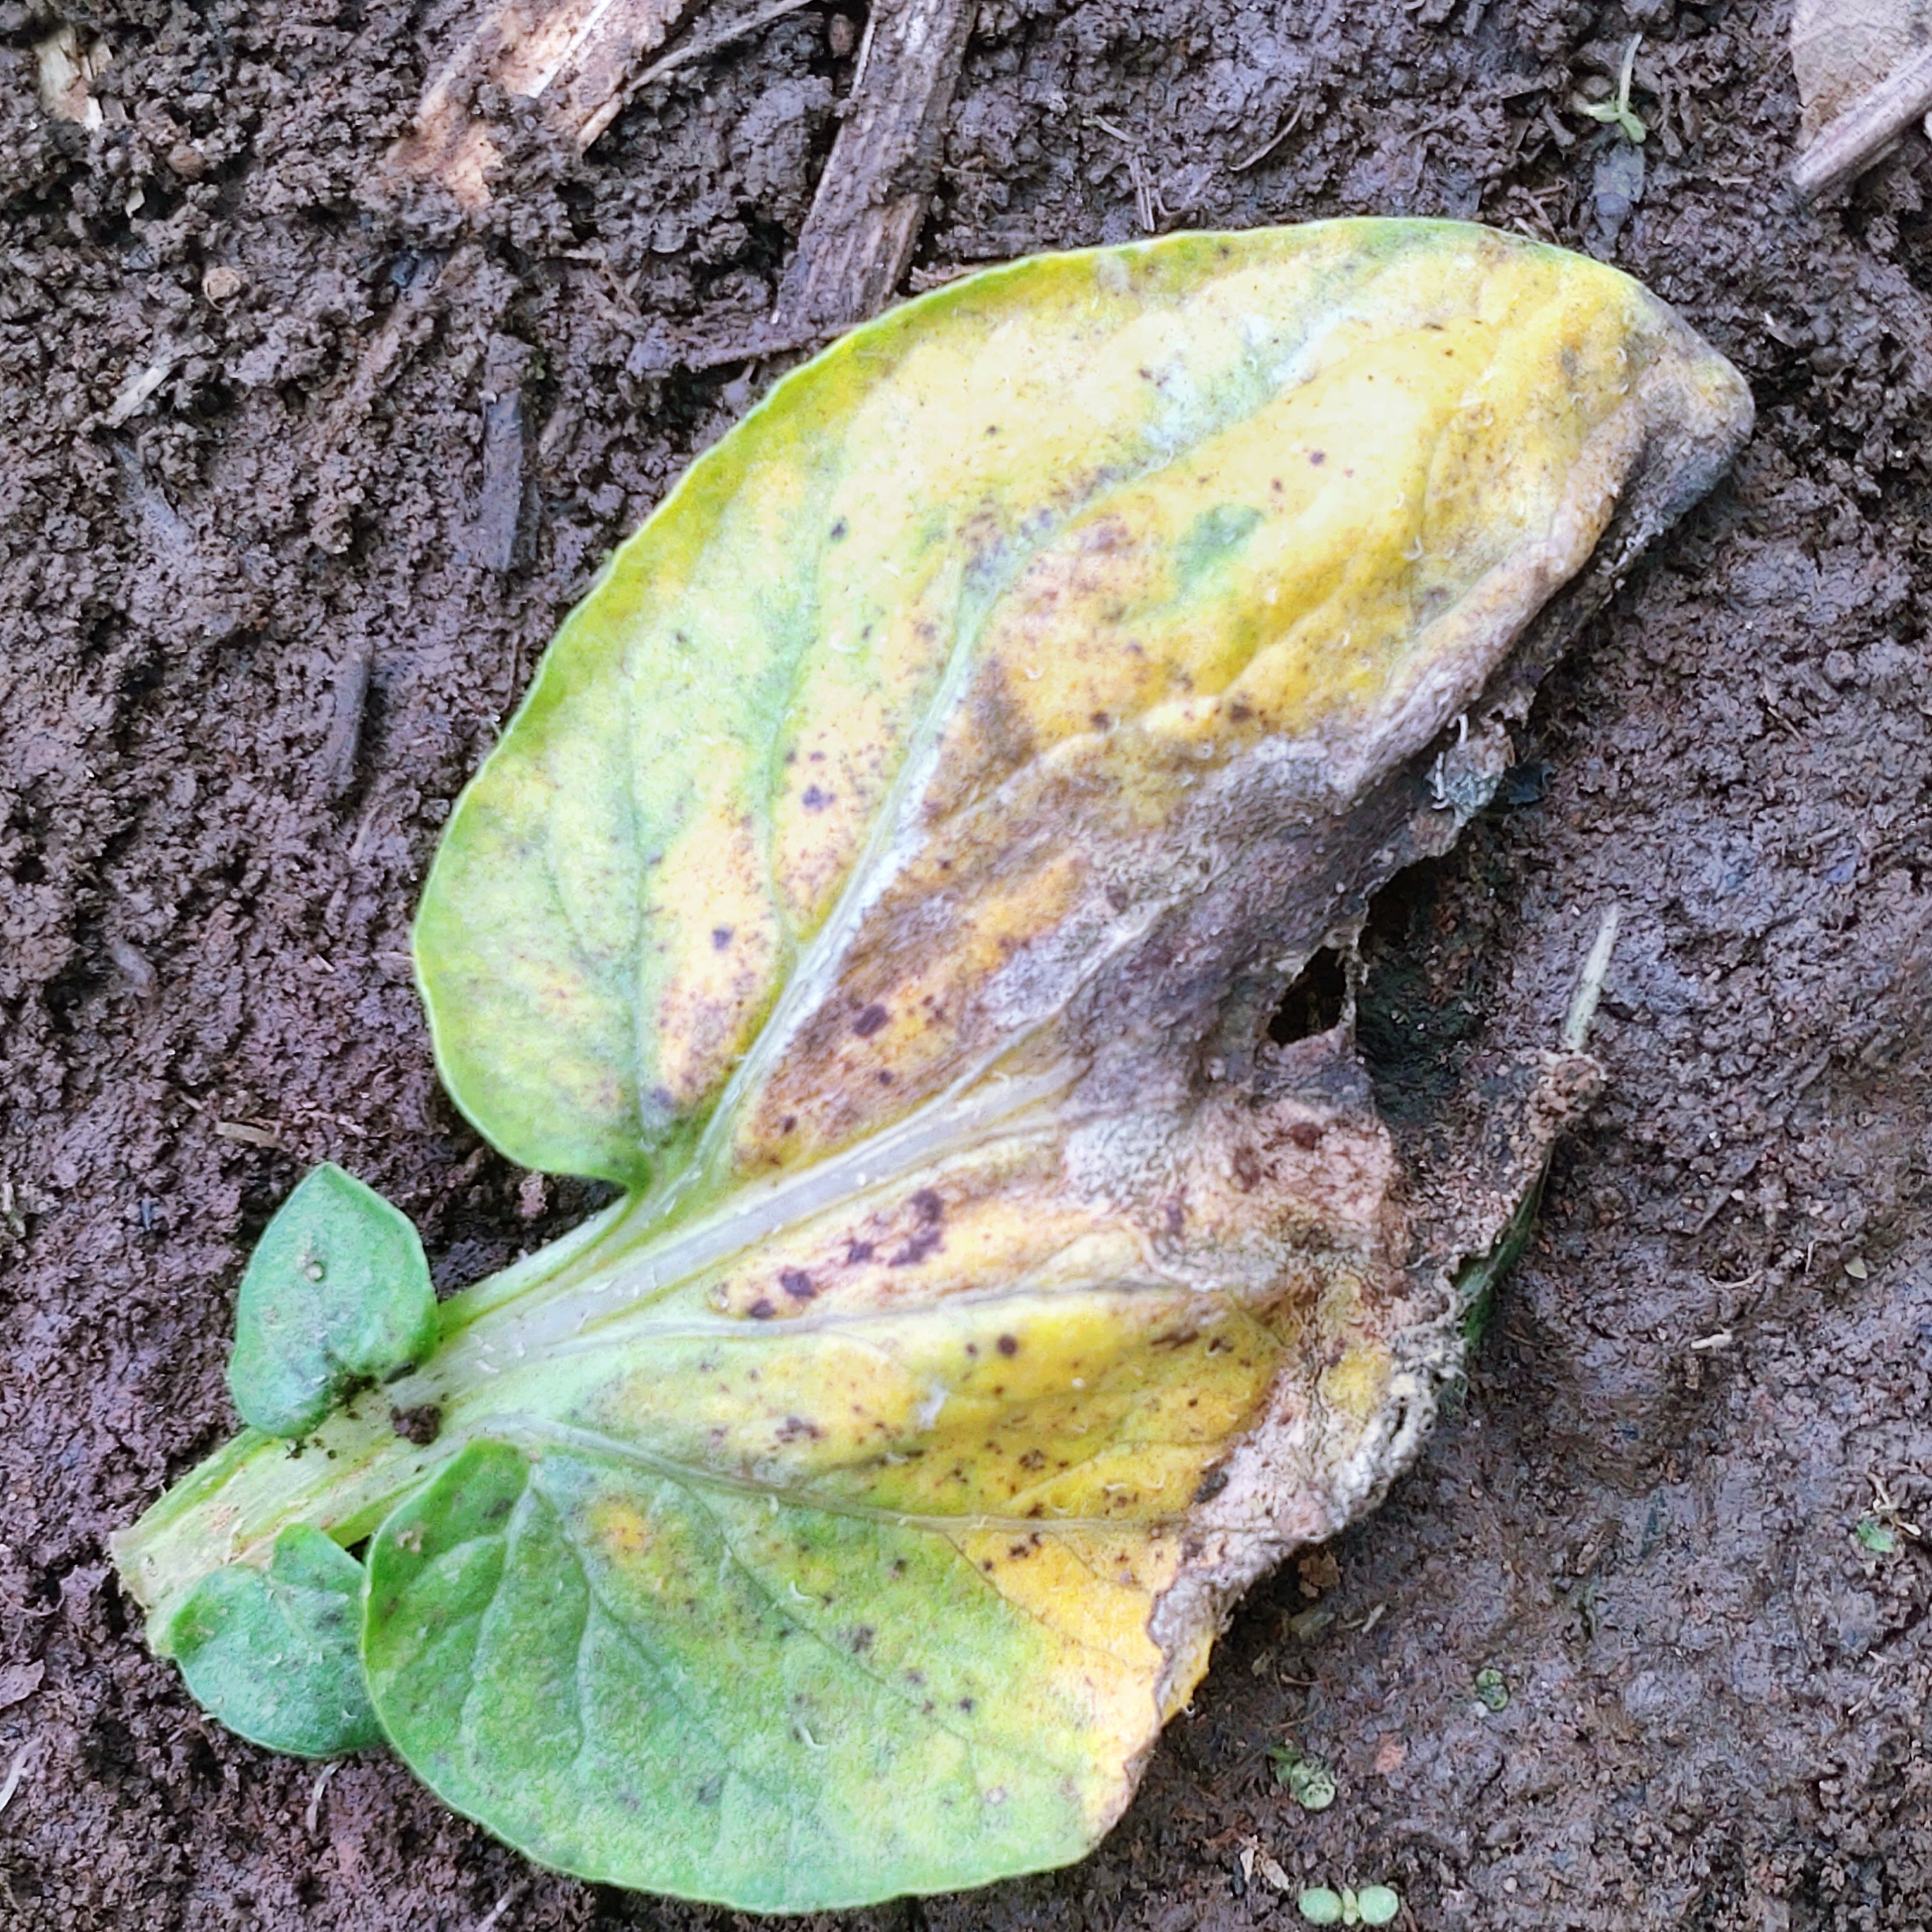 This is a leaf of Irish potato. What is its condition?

late blight
